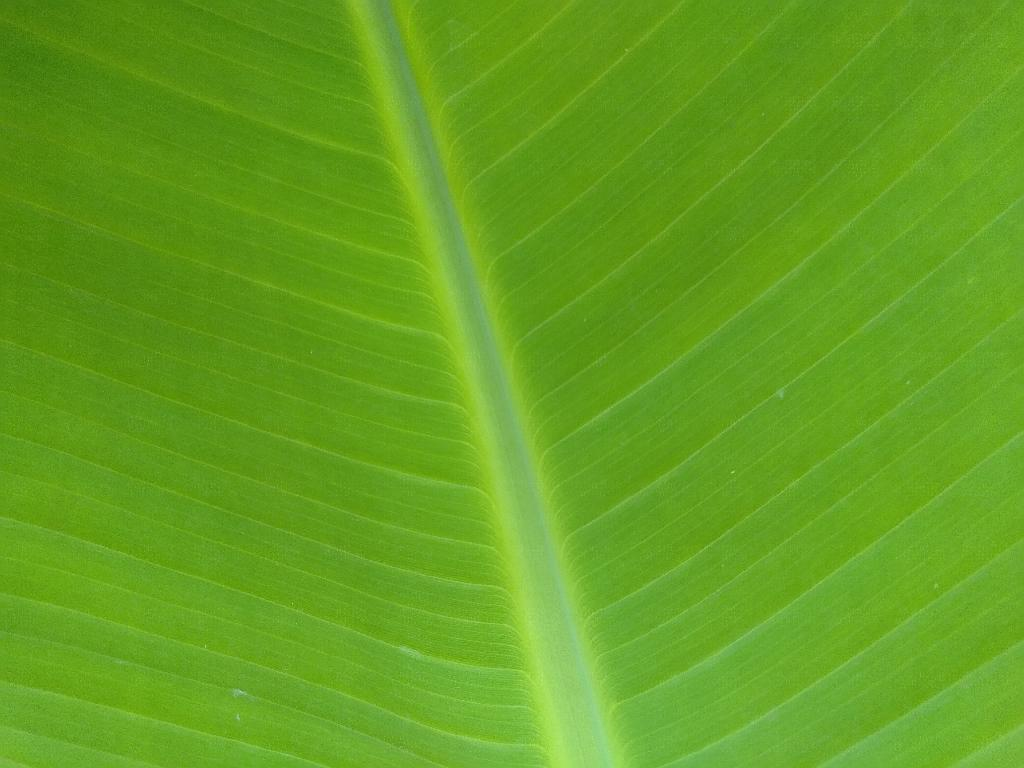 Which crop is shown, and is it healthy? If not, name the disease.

banana, healthy
